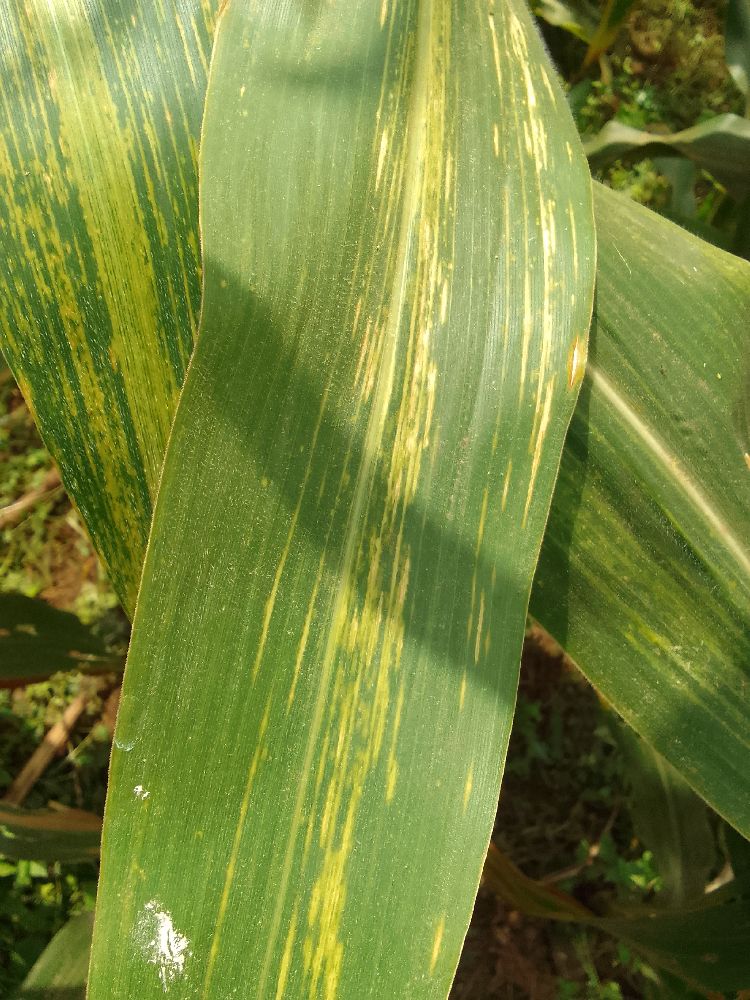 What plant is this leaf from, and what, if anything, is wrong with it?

maize, maize lethal necrosis
